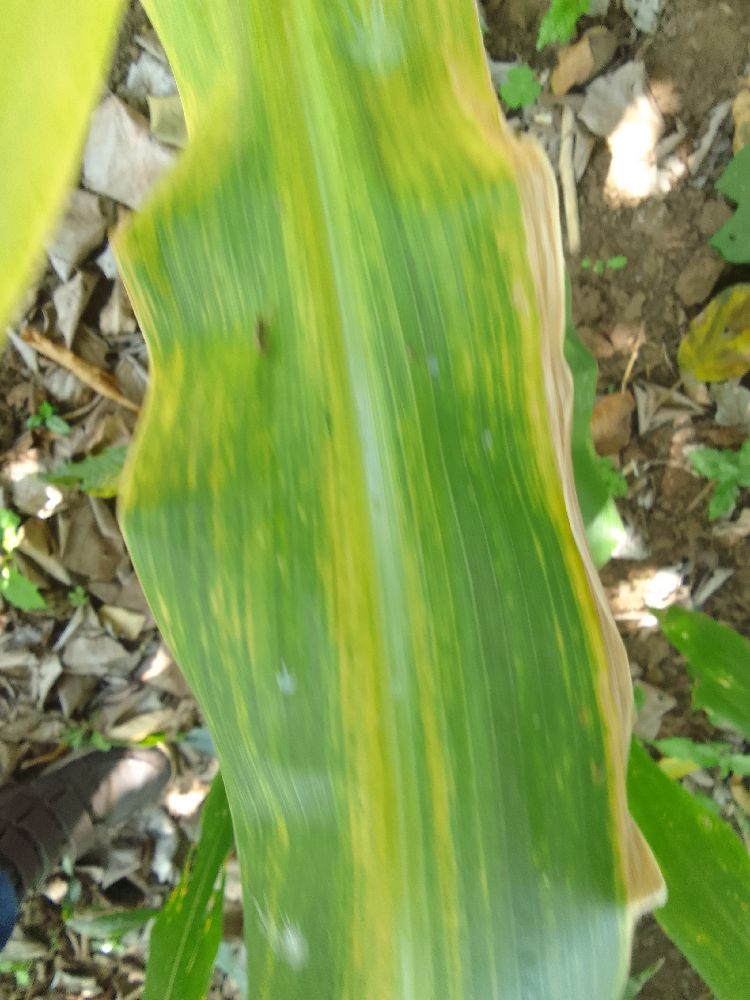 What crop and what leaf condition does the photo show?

maize, maize lethal necrosis
